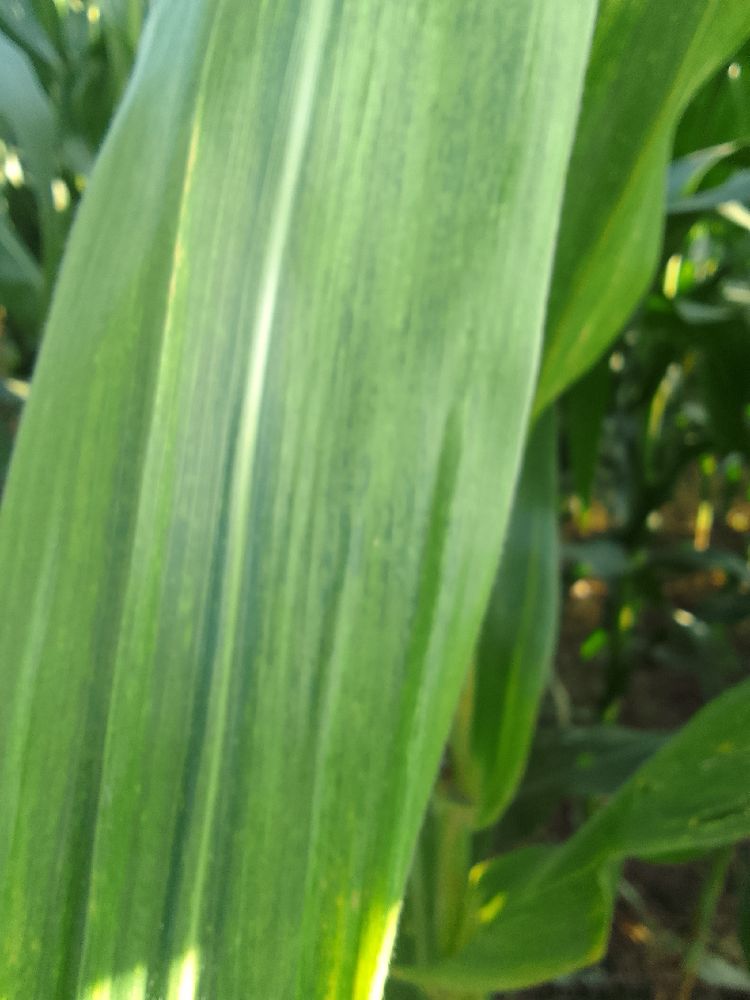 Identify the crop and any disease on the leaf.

maize, maize lethal necrosis
